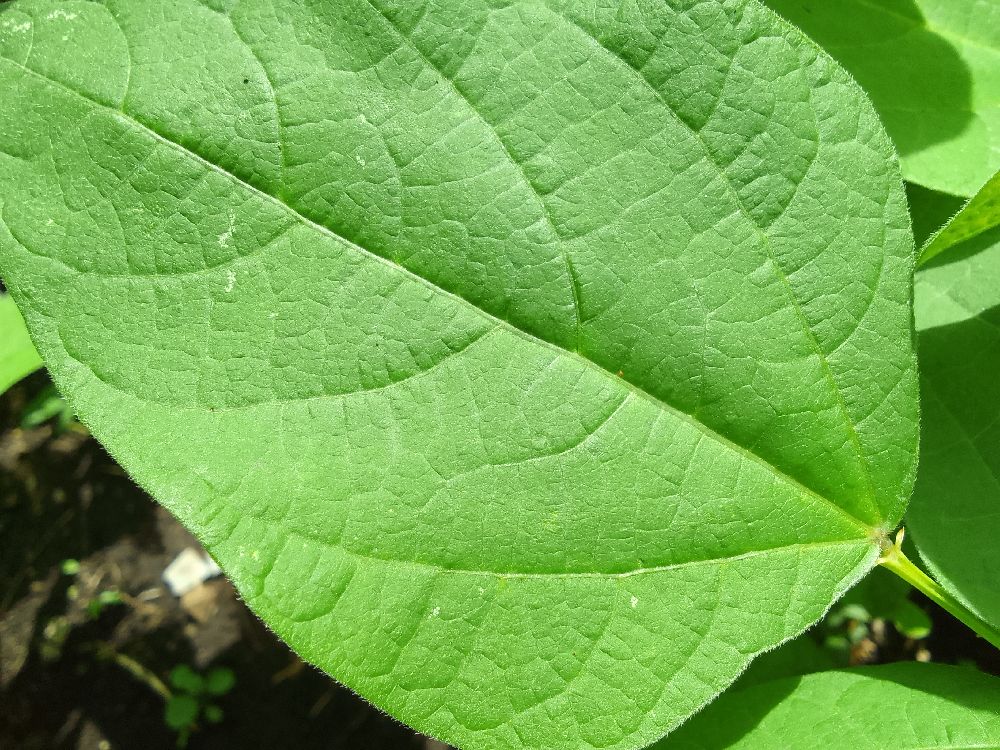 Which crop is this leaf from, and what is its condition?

common bean, healthy
